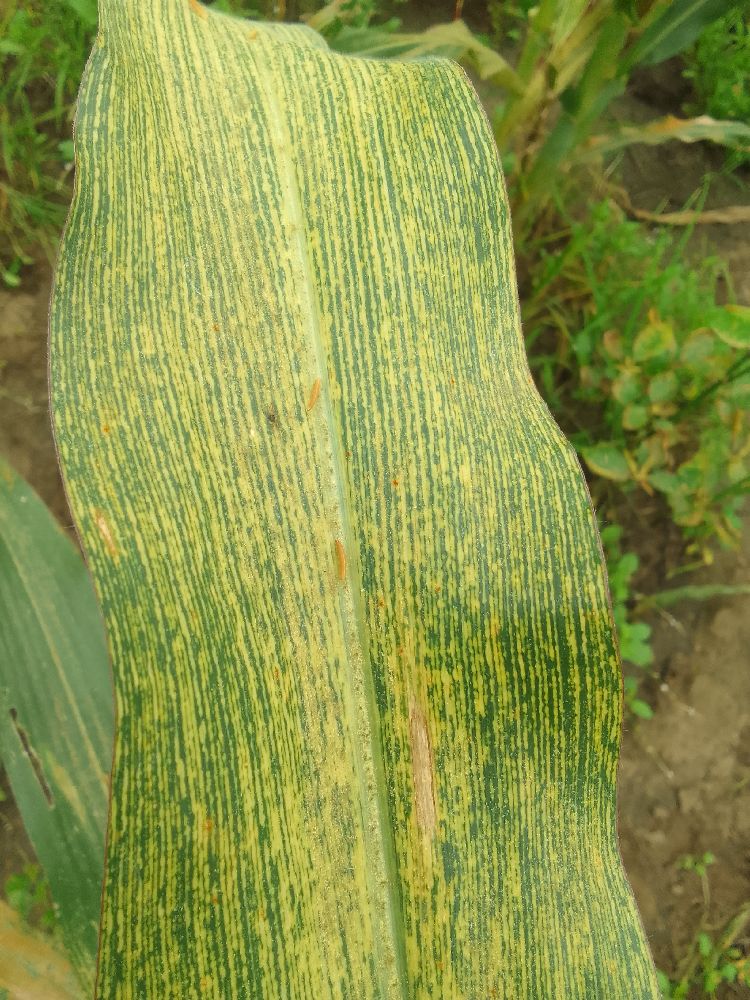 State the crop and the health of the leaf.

maize, maize streak virus
